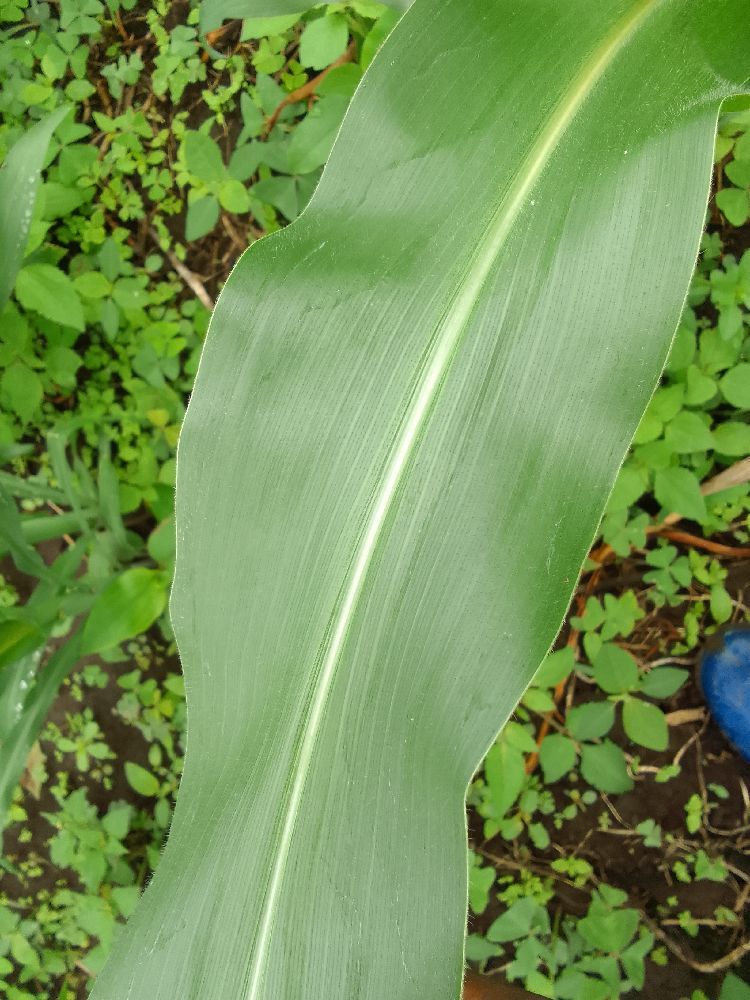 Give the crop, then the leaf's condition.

maize, healthy
